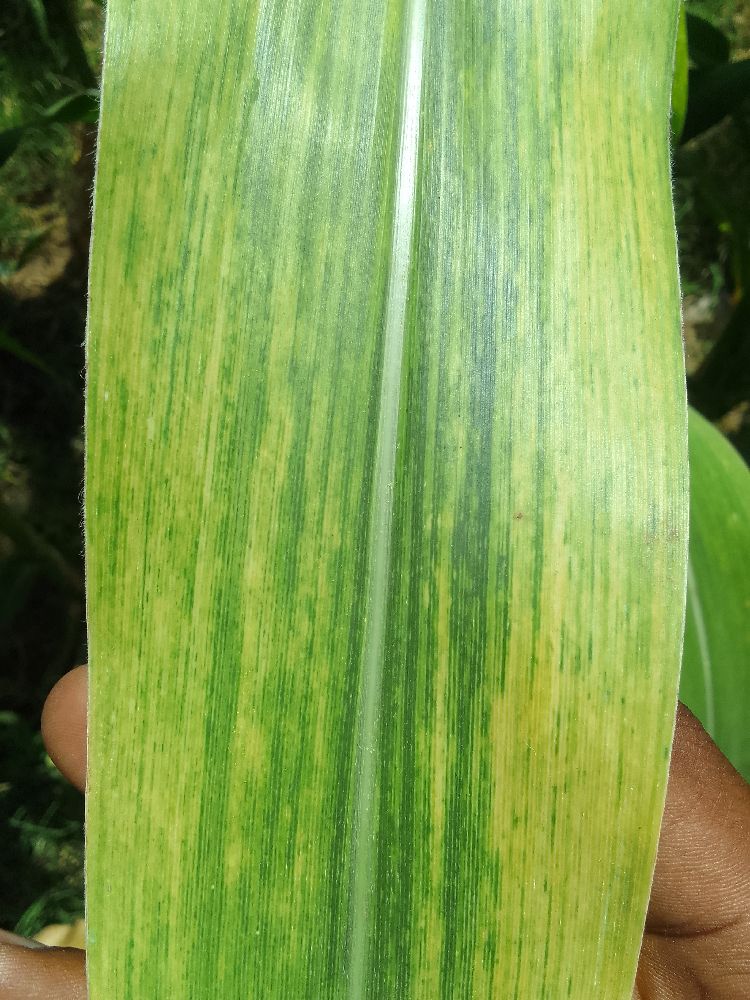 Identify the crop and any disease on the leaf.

maize, maize lethal necrosis
